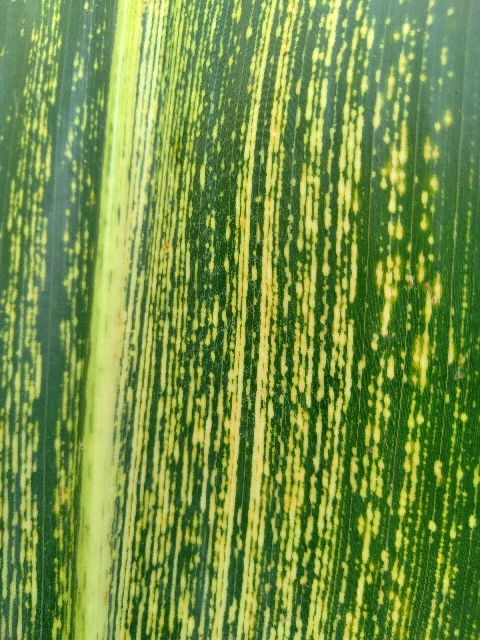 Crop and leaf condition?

maize, maize streak virus
